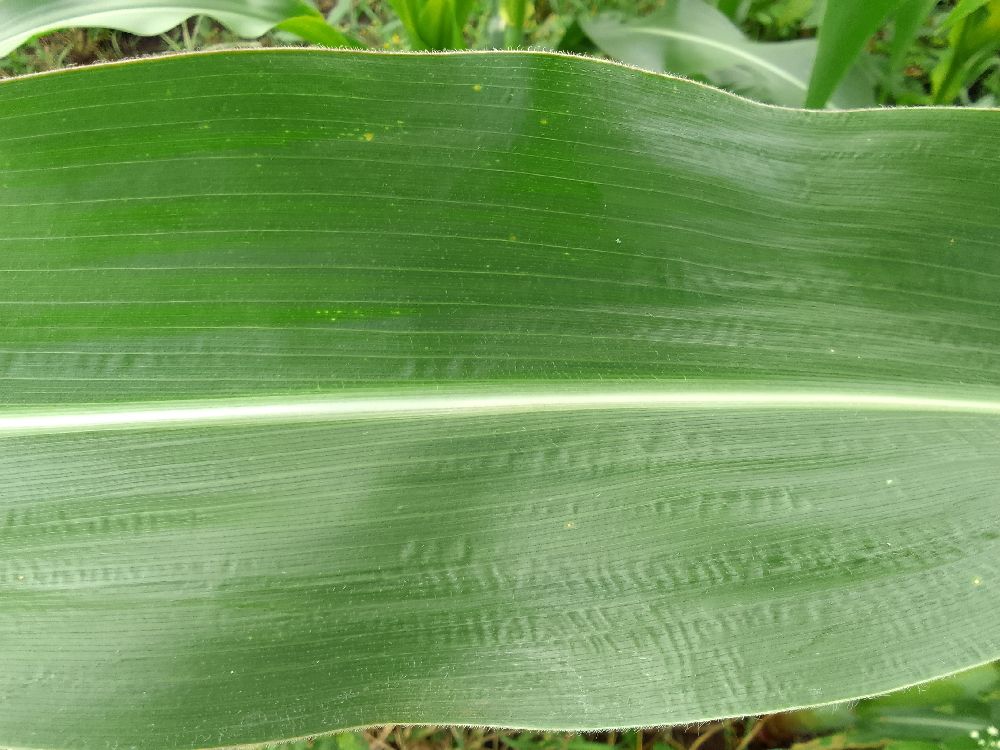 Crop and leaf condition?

maize, healthy
